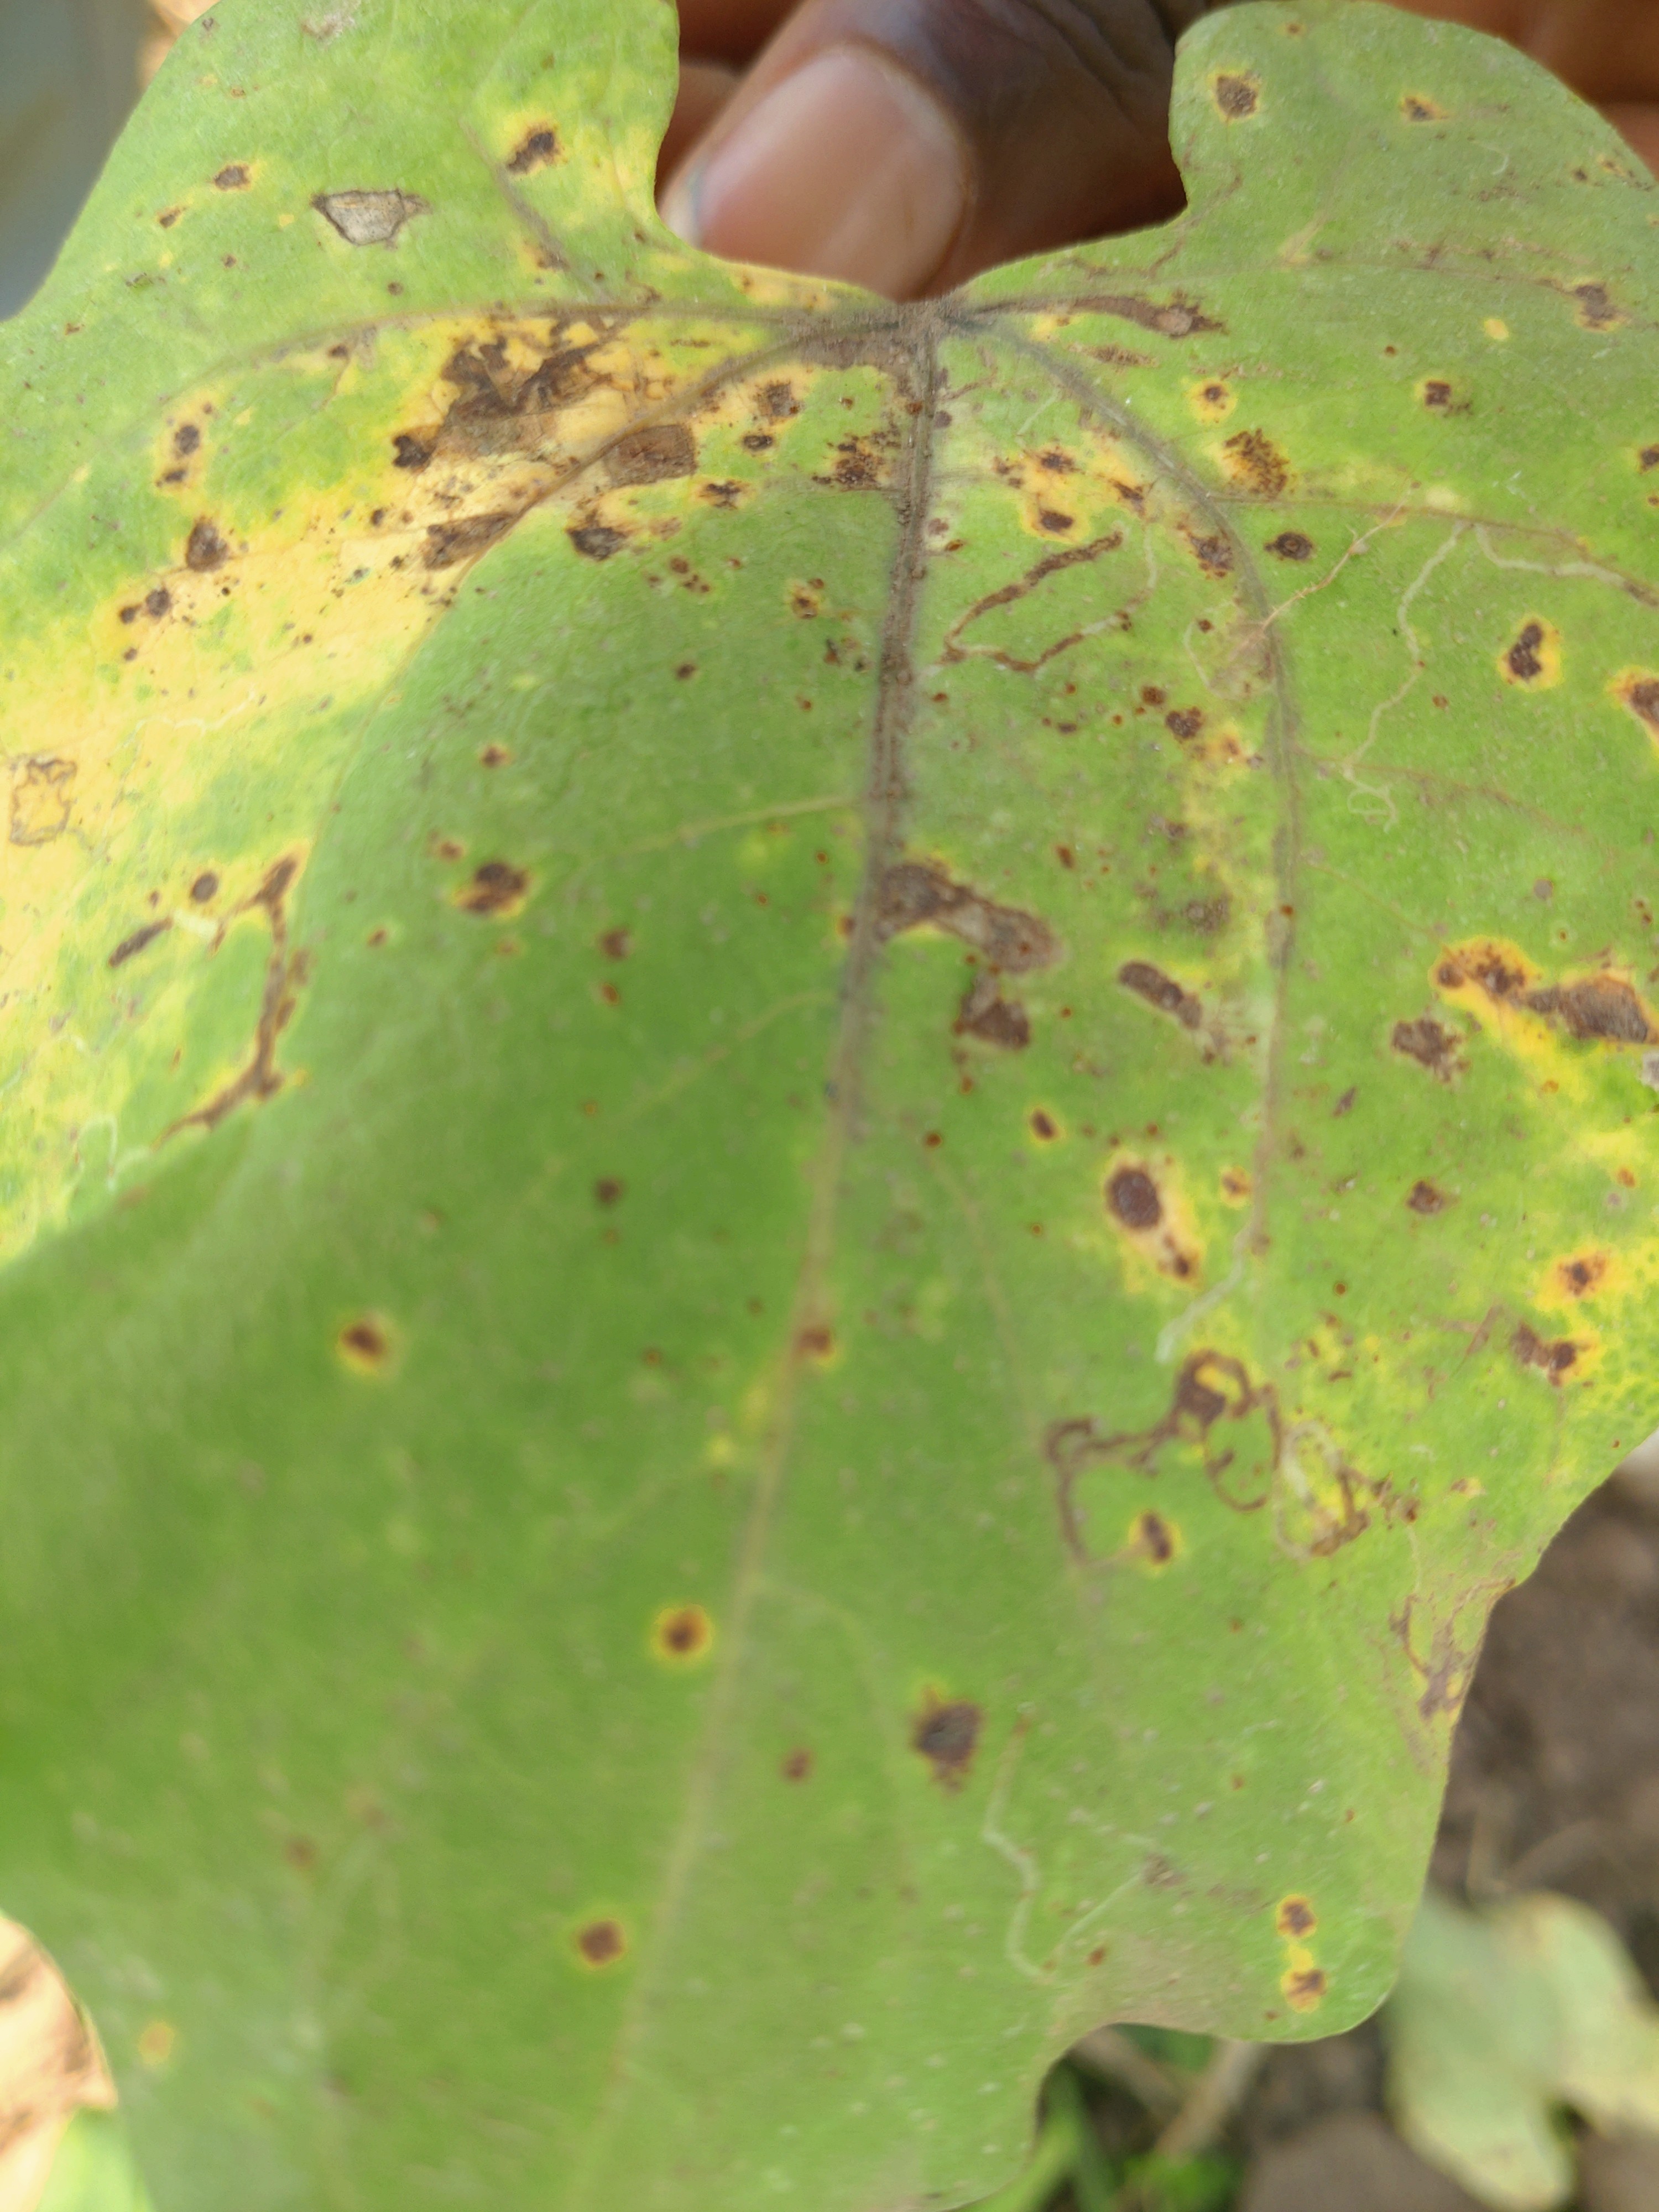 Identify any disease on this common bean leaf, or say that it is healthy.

anthracnose
